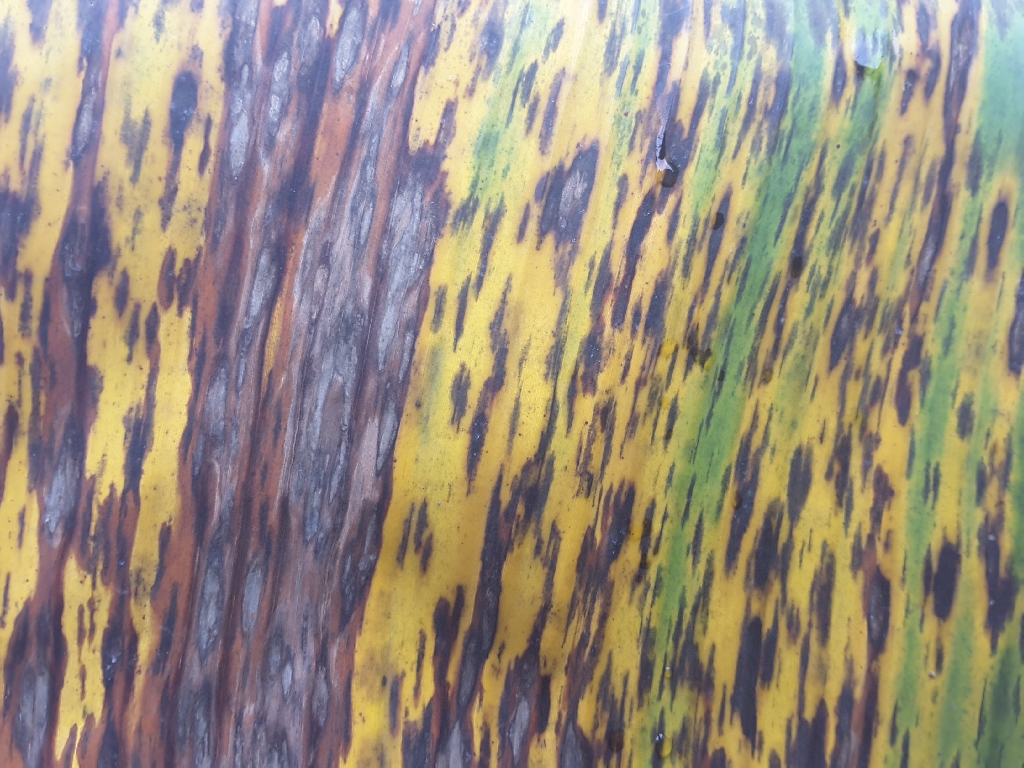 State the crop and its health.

banana, black sigatoka
